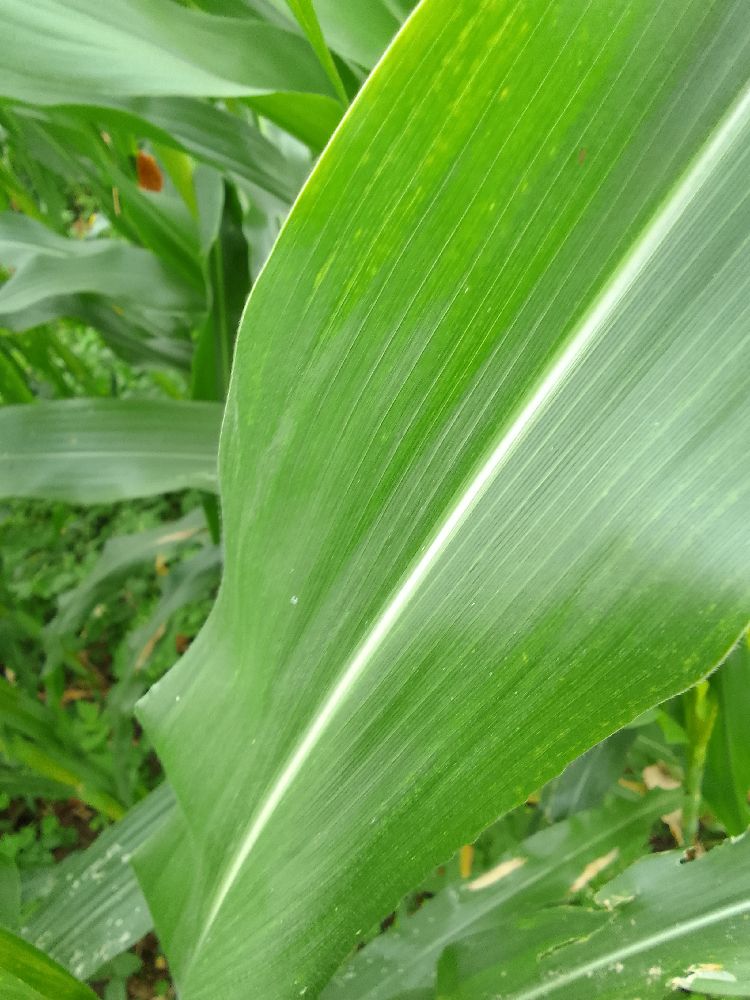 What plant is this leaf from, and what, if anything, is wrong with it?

maize, healthy
